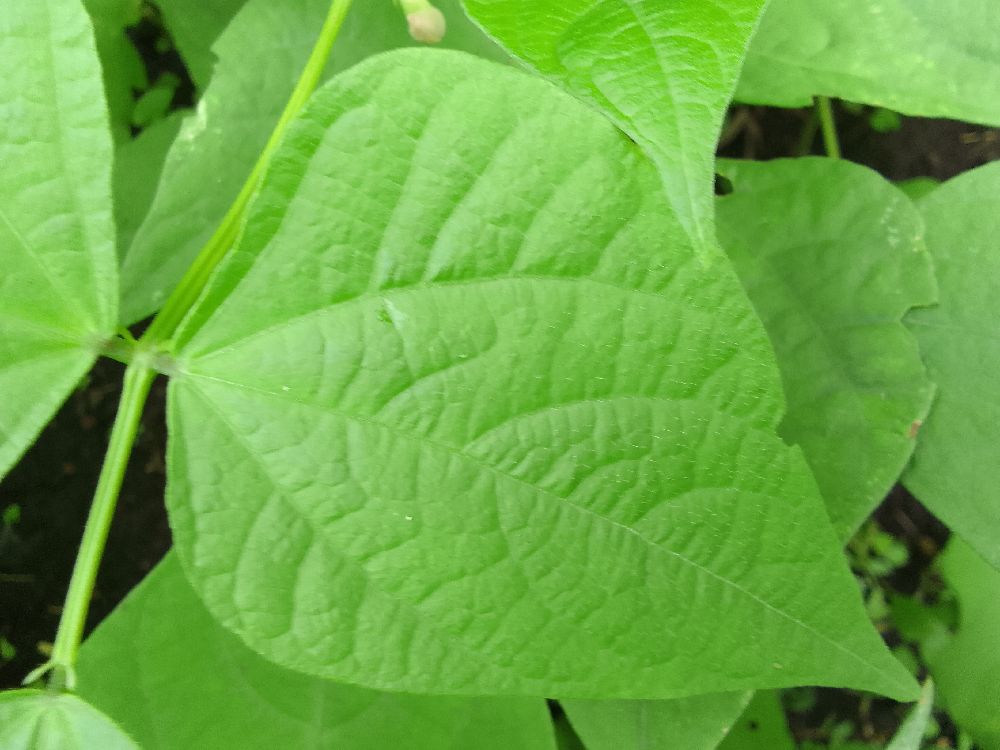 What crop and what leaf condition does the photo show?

common bean, healthy
